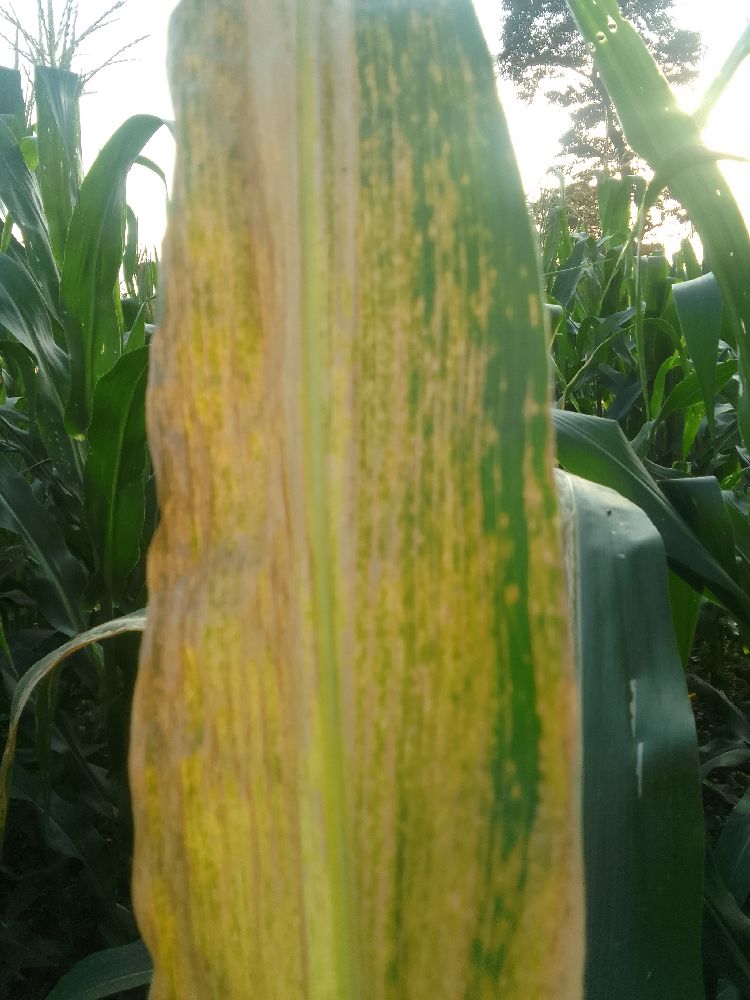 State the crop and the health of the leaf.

maize, maize lethal necrosis
